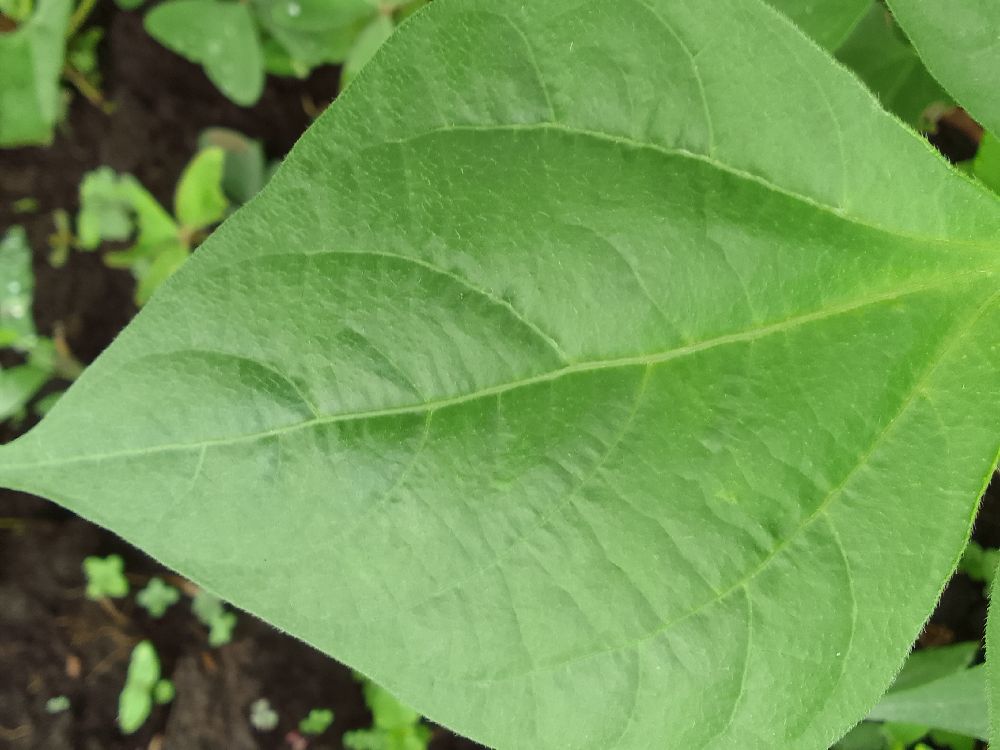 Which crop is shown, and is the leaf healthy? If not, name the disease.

common bean, healthy
